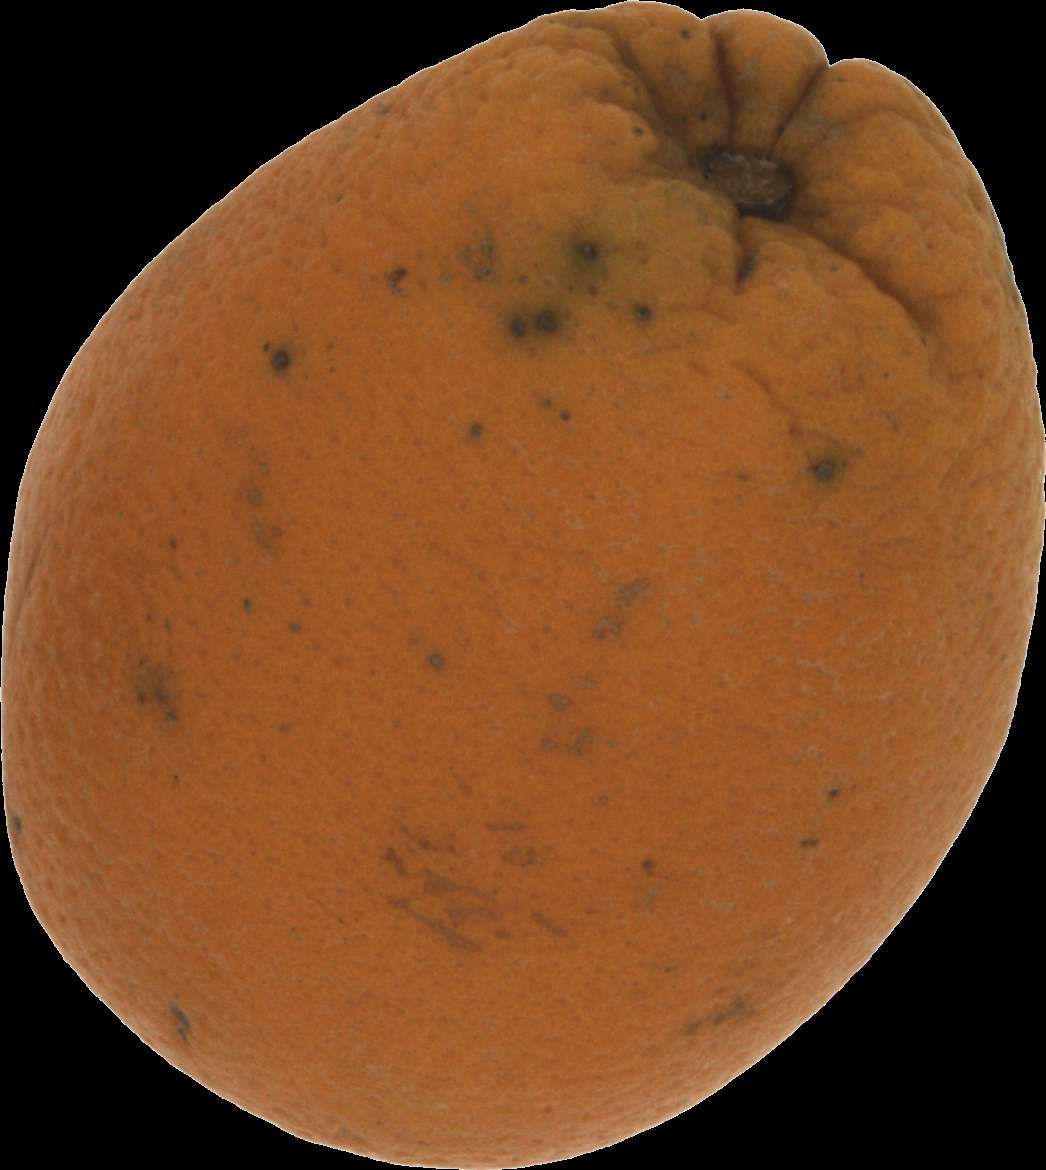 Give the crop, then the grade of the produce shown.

orange, bad
